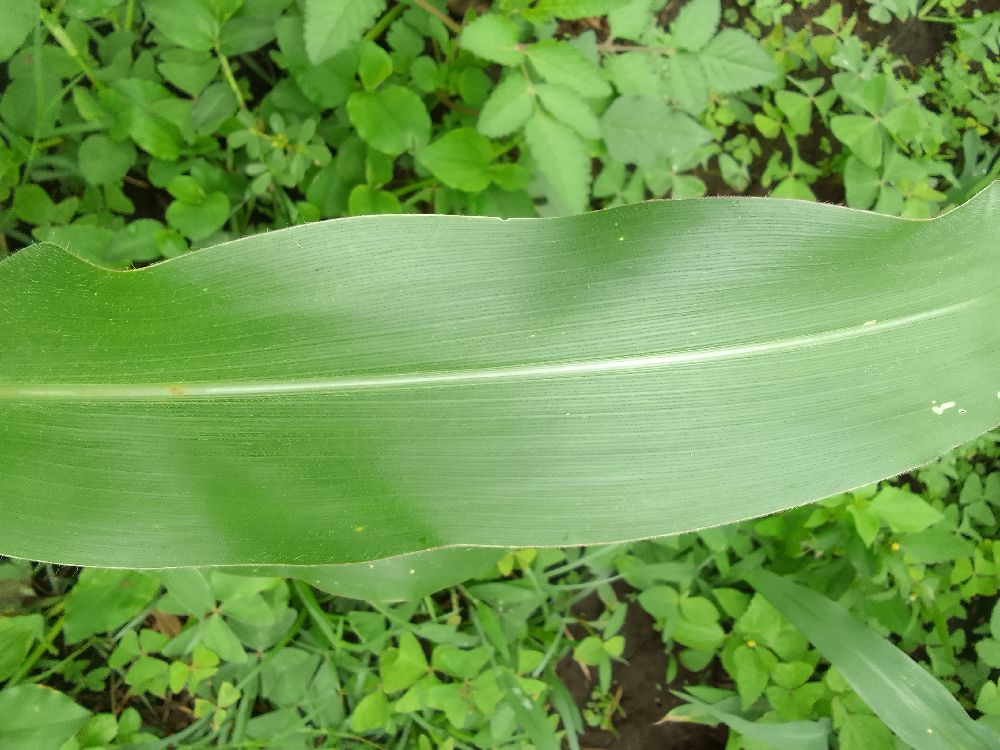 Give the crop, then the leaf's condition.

maize, healthy
